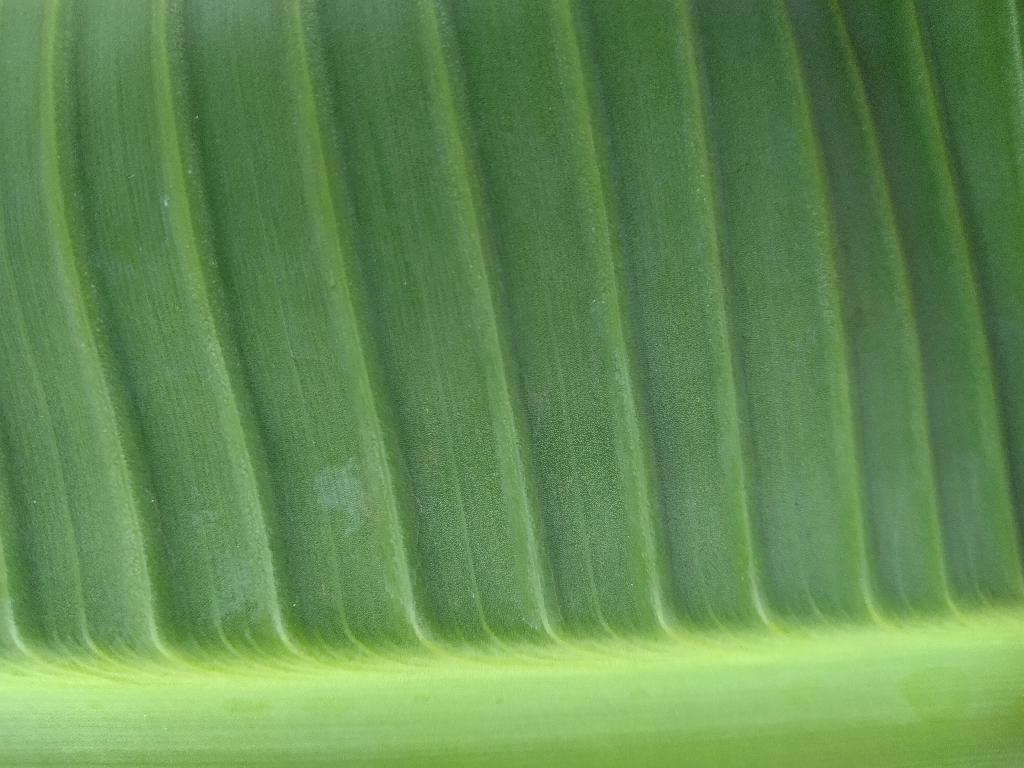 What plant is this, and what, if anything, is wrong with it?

banana, healthy
